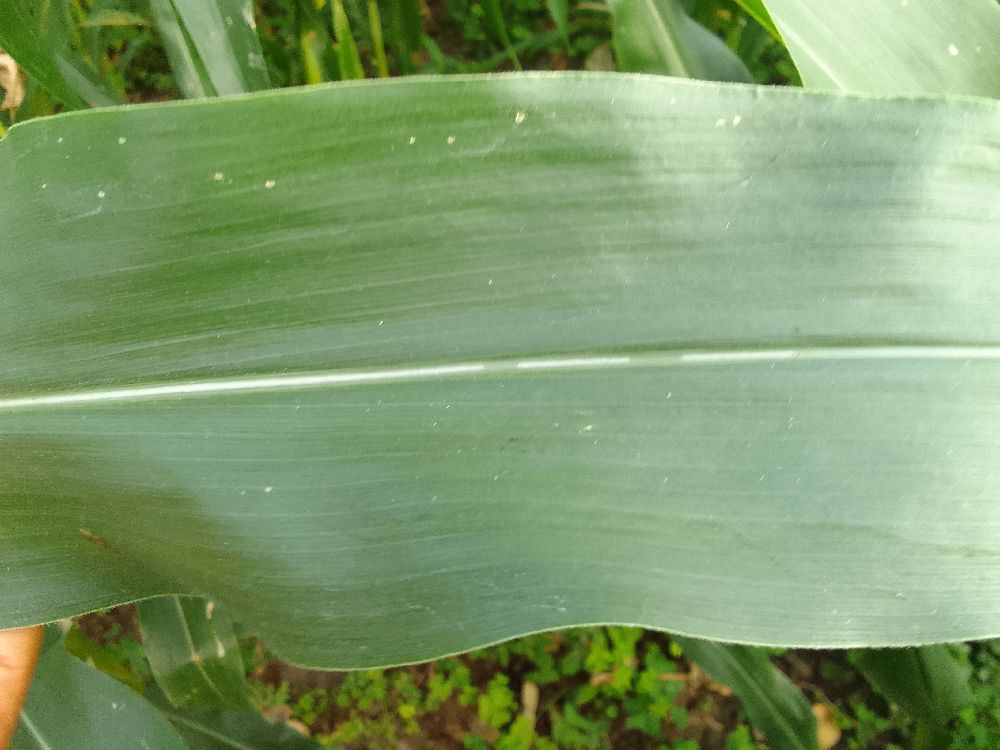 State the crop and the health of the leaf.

maize, healthy
